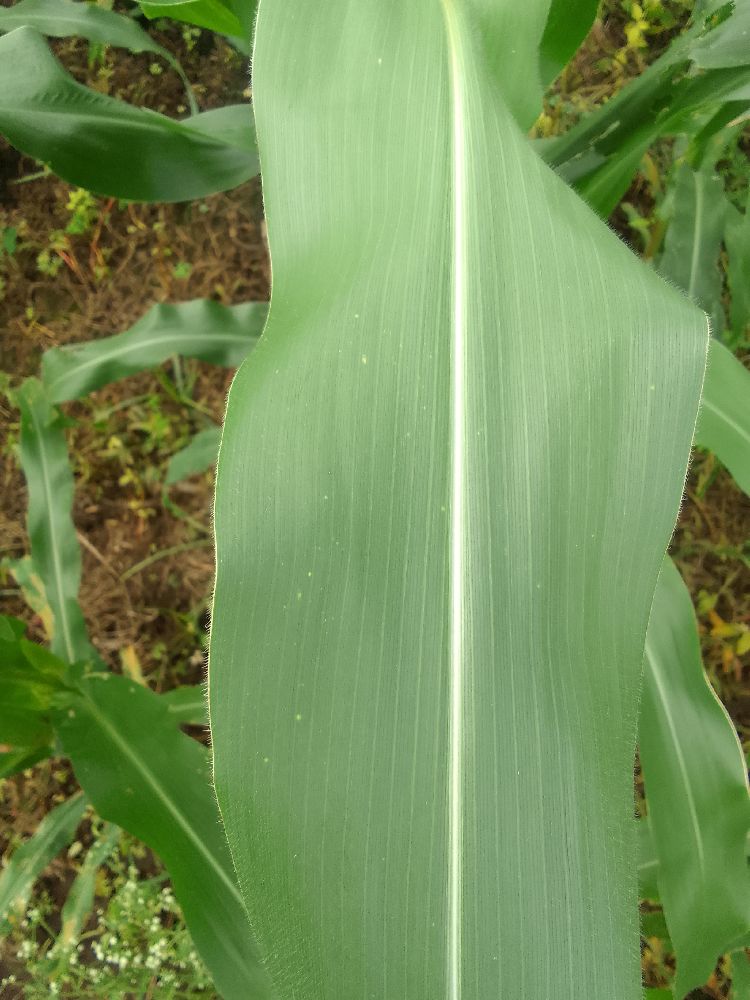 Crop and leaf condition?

maize, healthy
